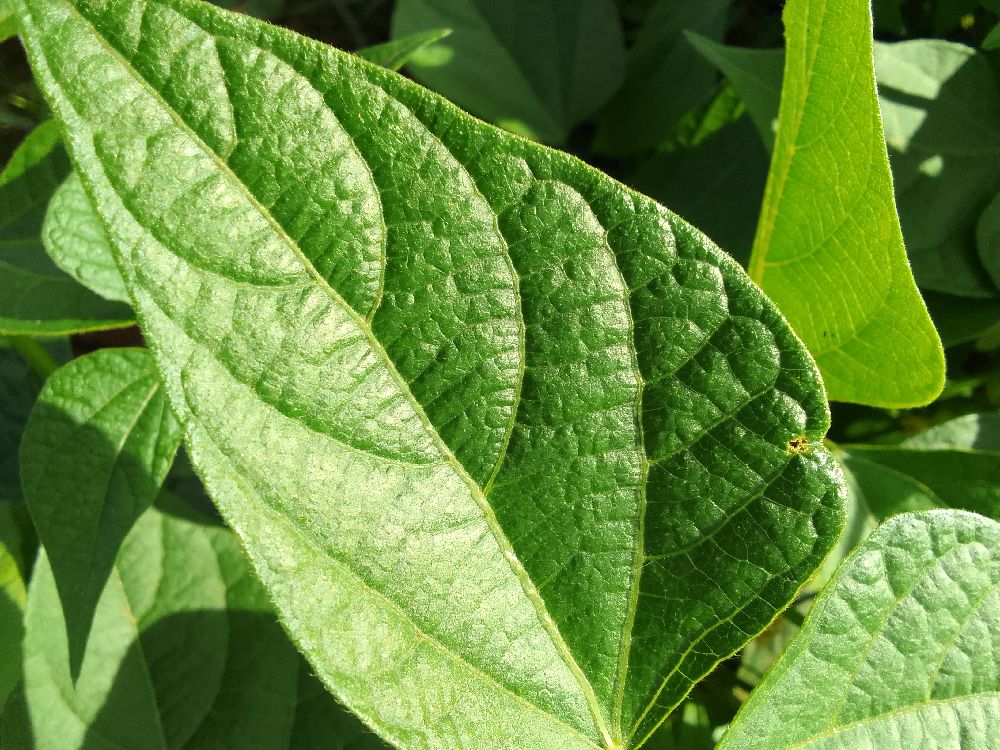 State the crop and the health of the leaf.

common bean, healthy
